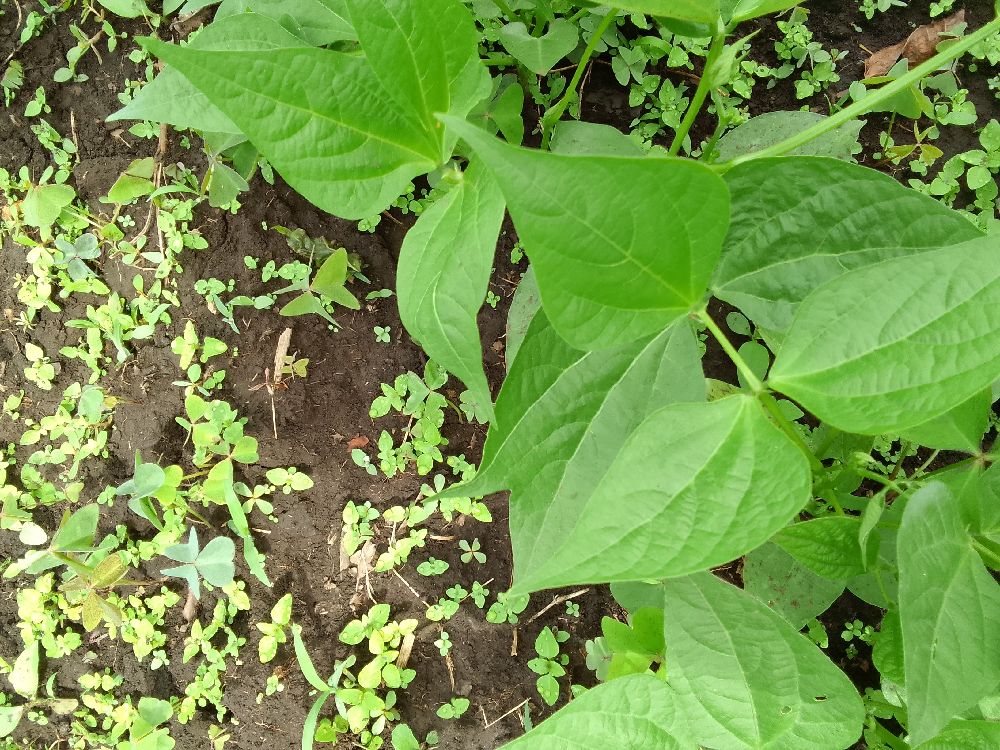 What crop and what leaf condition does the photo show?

common bean, healthy
